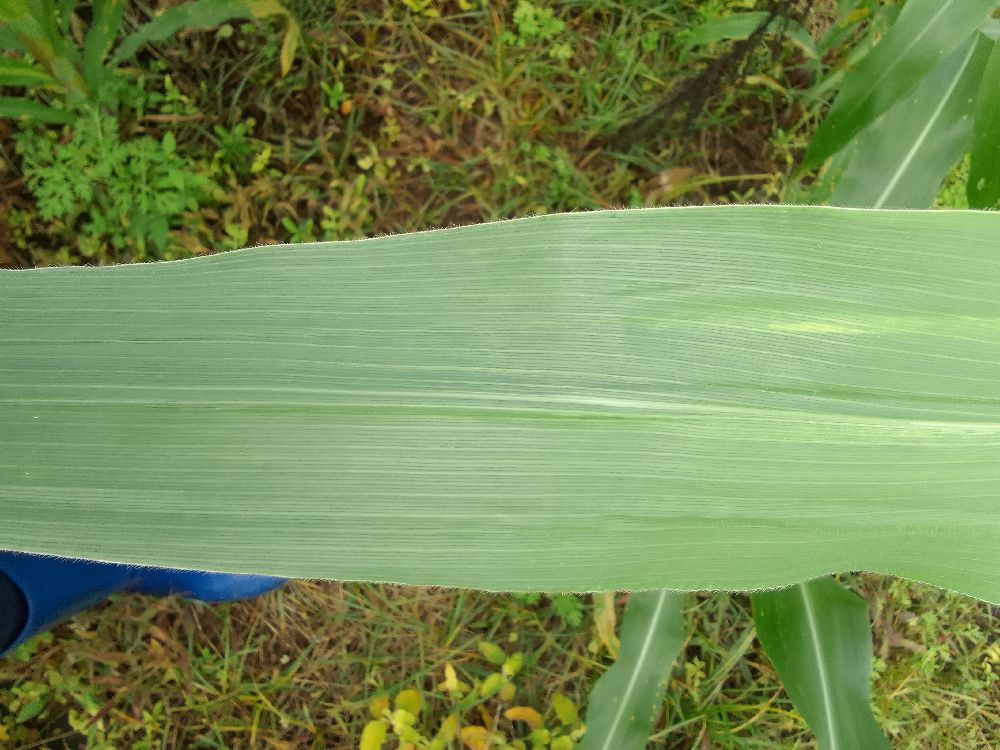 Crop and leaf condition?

maize, healthy
